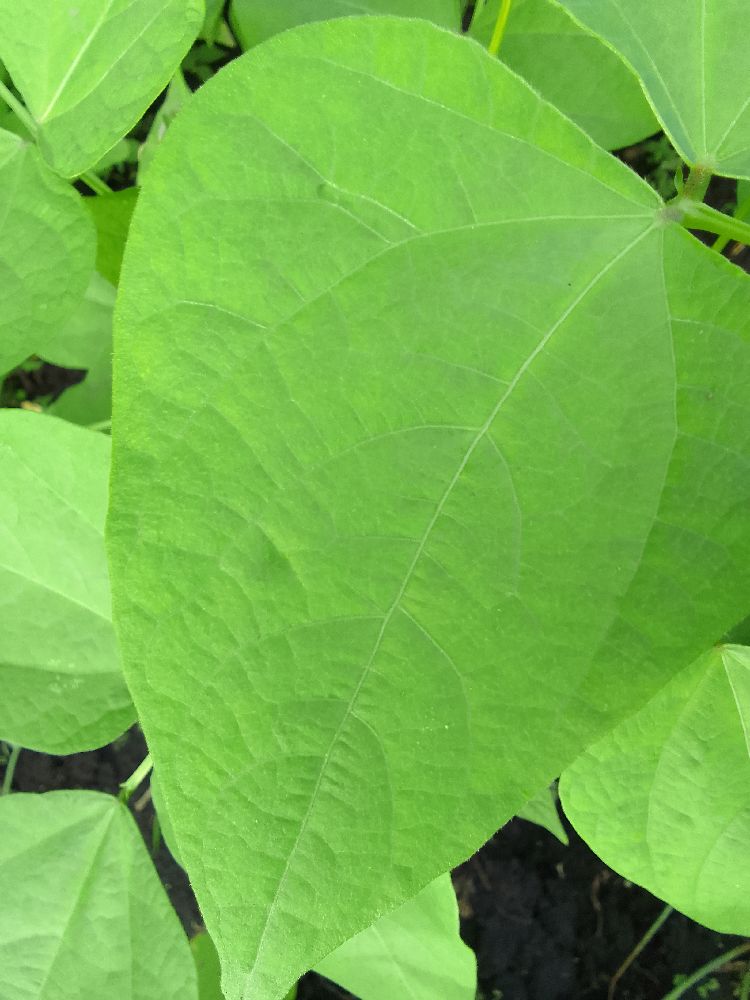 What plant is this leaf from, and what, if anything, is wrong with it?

common bean, healthy
